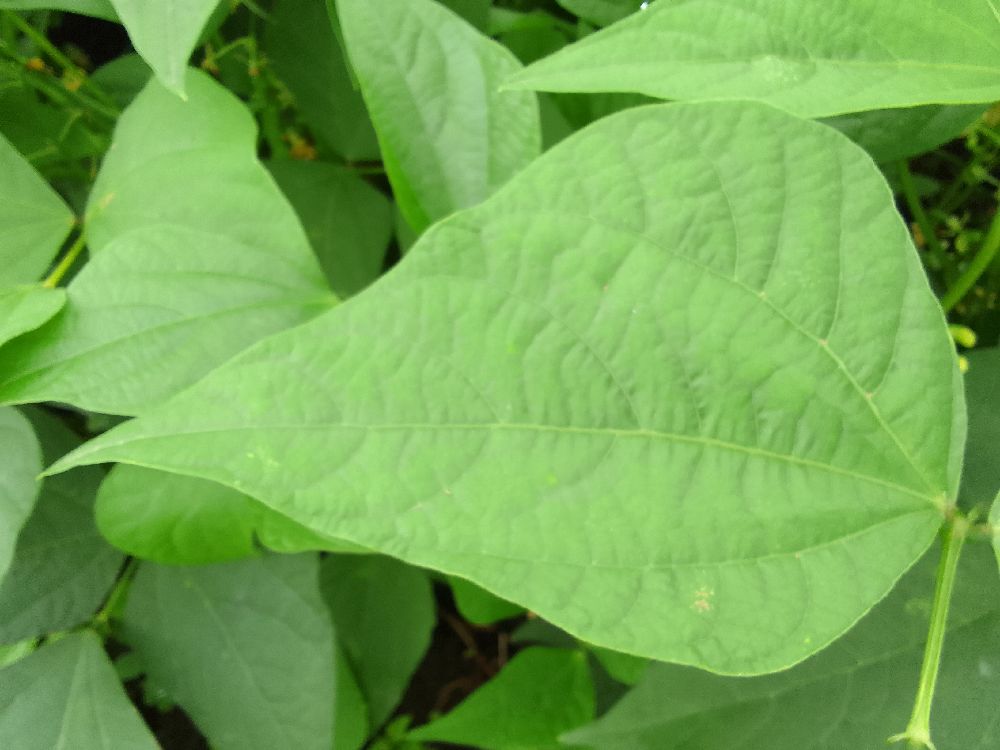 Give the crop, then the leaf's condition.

common bean, healthy
